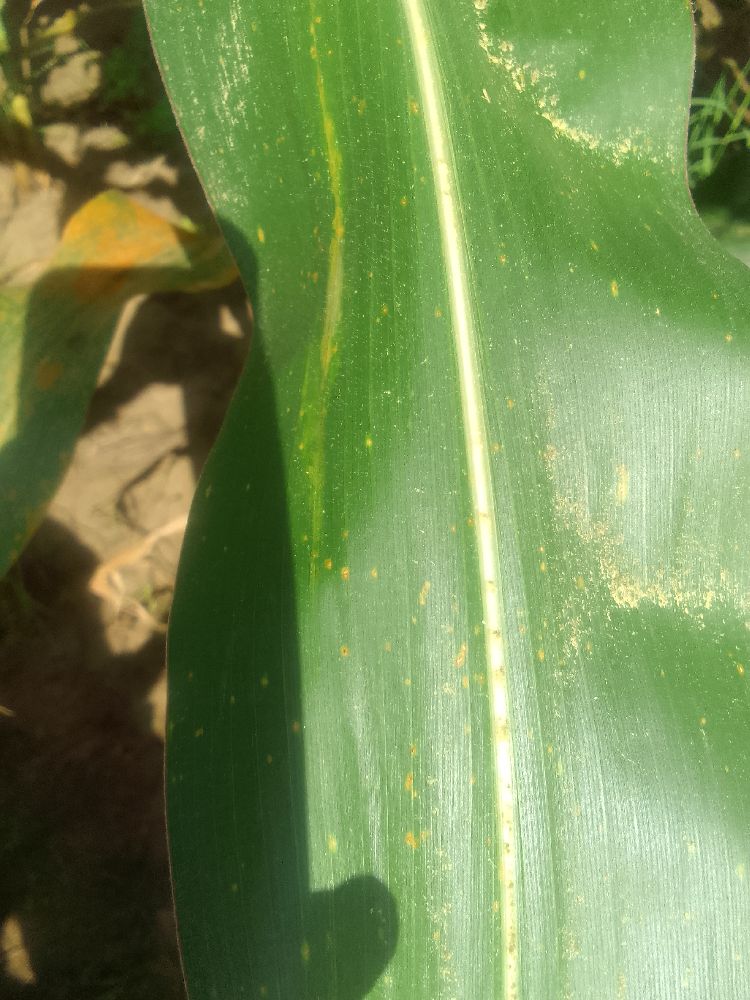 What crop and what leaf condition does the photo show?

maize, healthy
